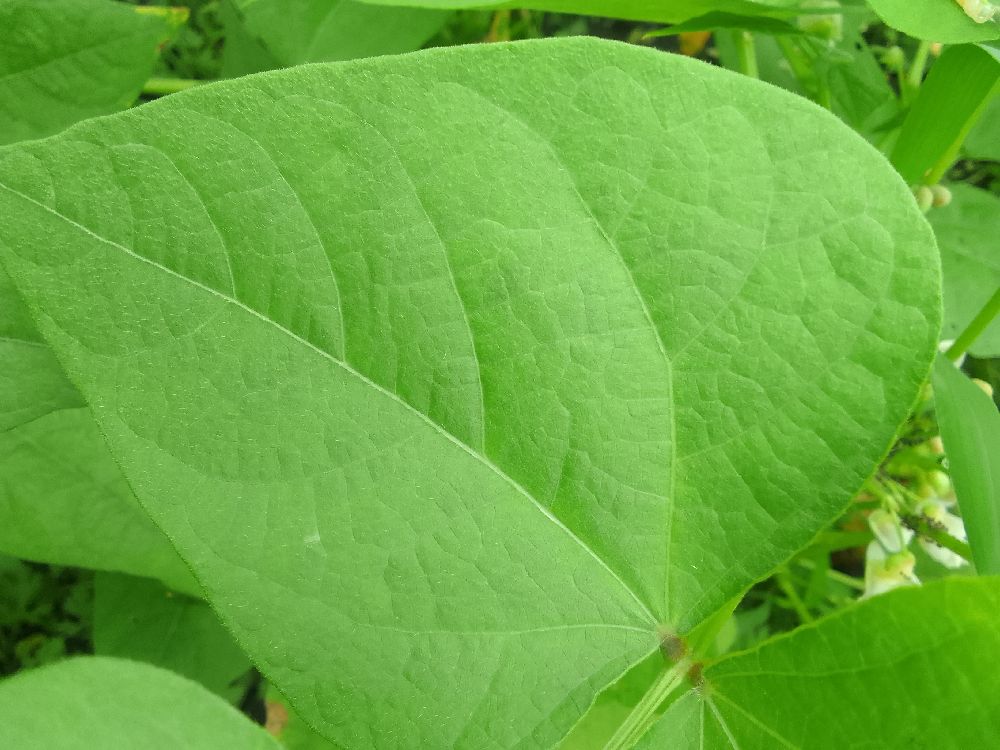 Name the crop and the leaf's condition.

common bean, healthy
